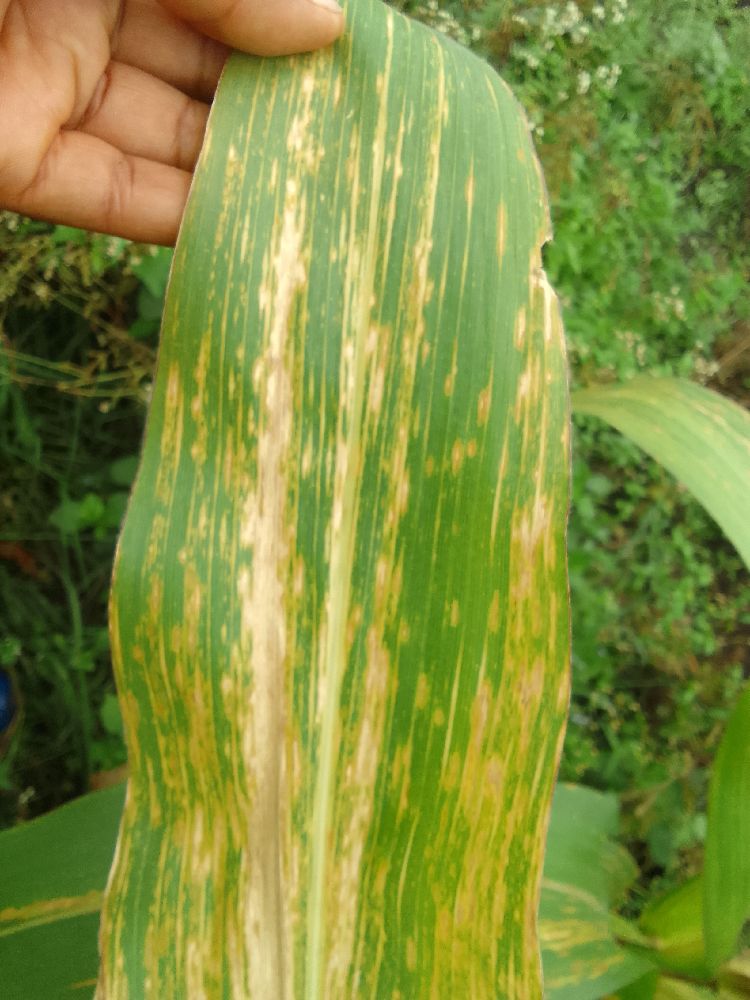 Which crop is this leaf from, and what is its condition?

maize, maize lethal necrosis
